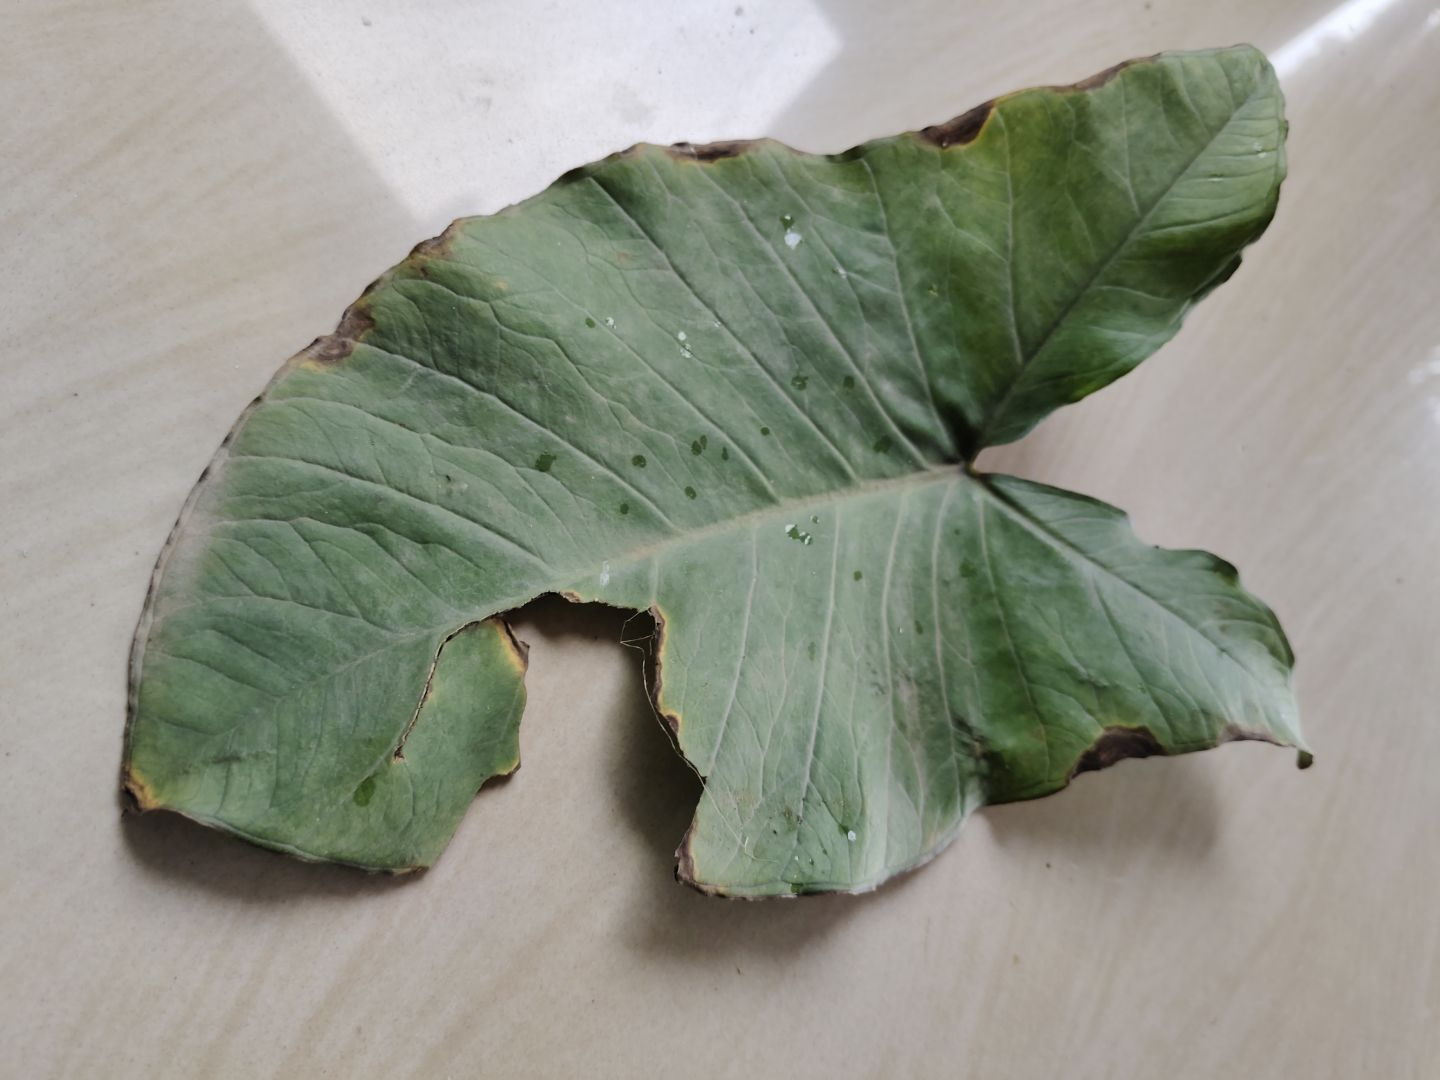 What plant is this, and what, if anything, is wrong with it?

taro, leaf blight
